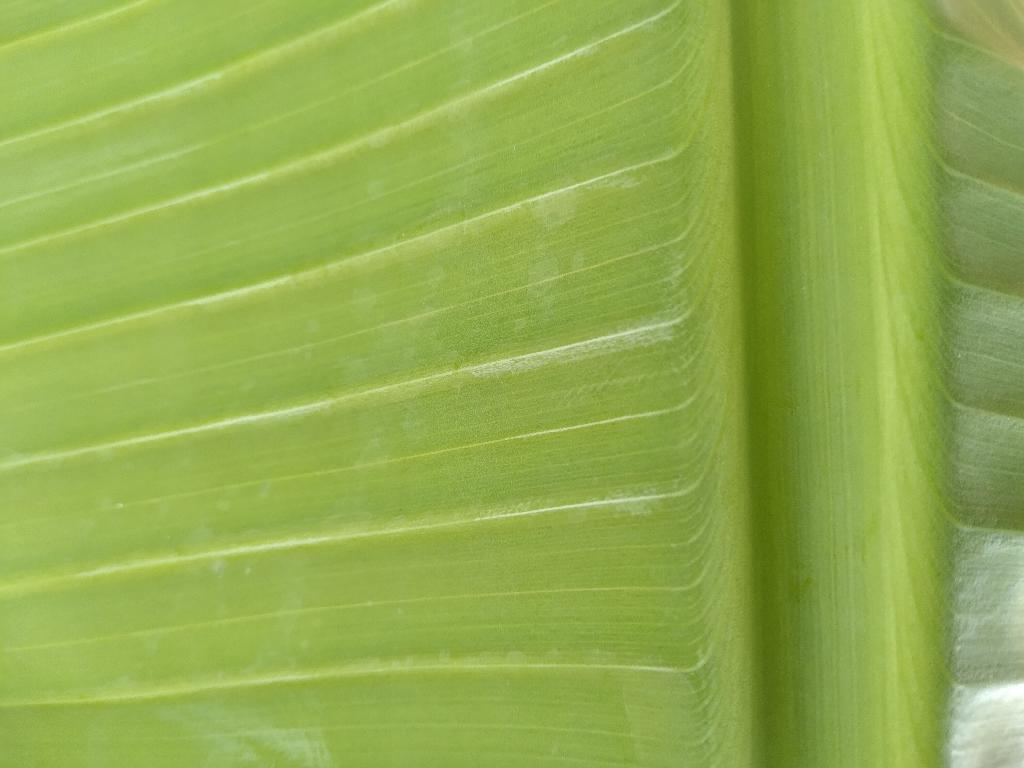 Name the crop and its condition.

banana, healthy
